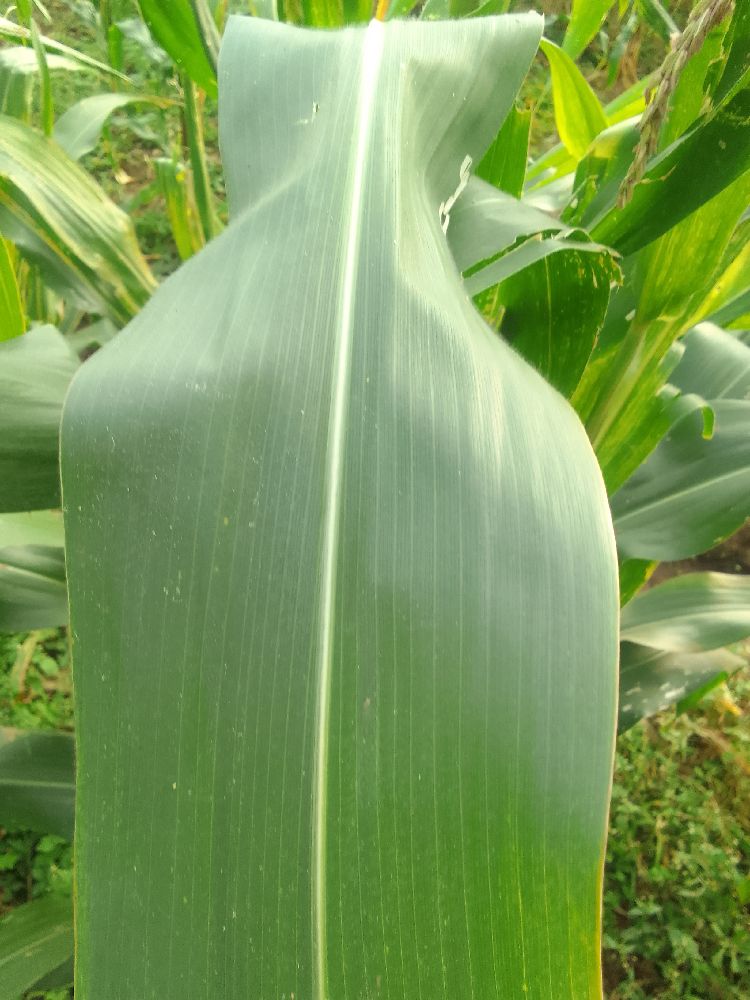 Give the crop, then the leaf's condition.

maize, healthy
